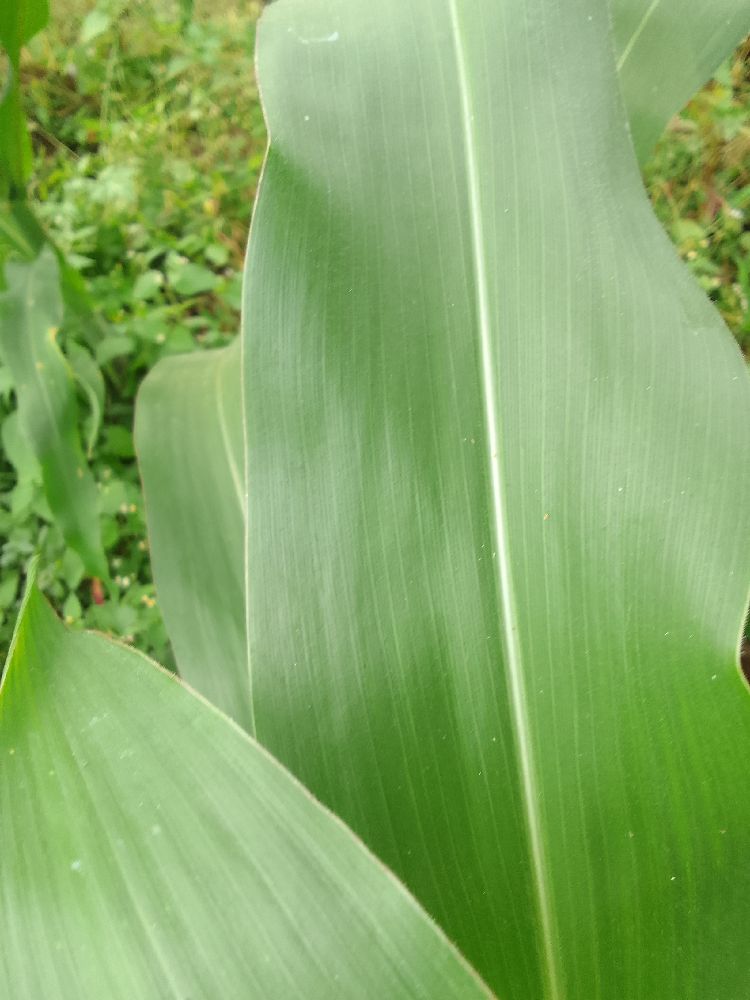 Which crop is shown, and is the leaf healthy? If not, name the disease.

maize, healthy
